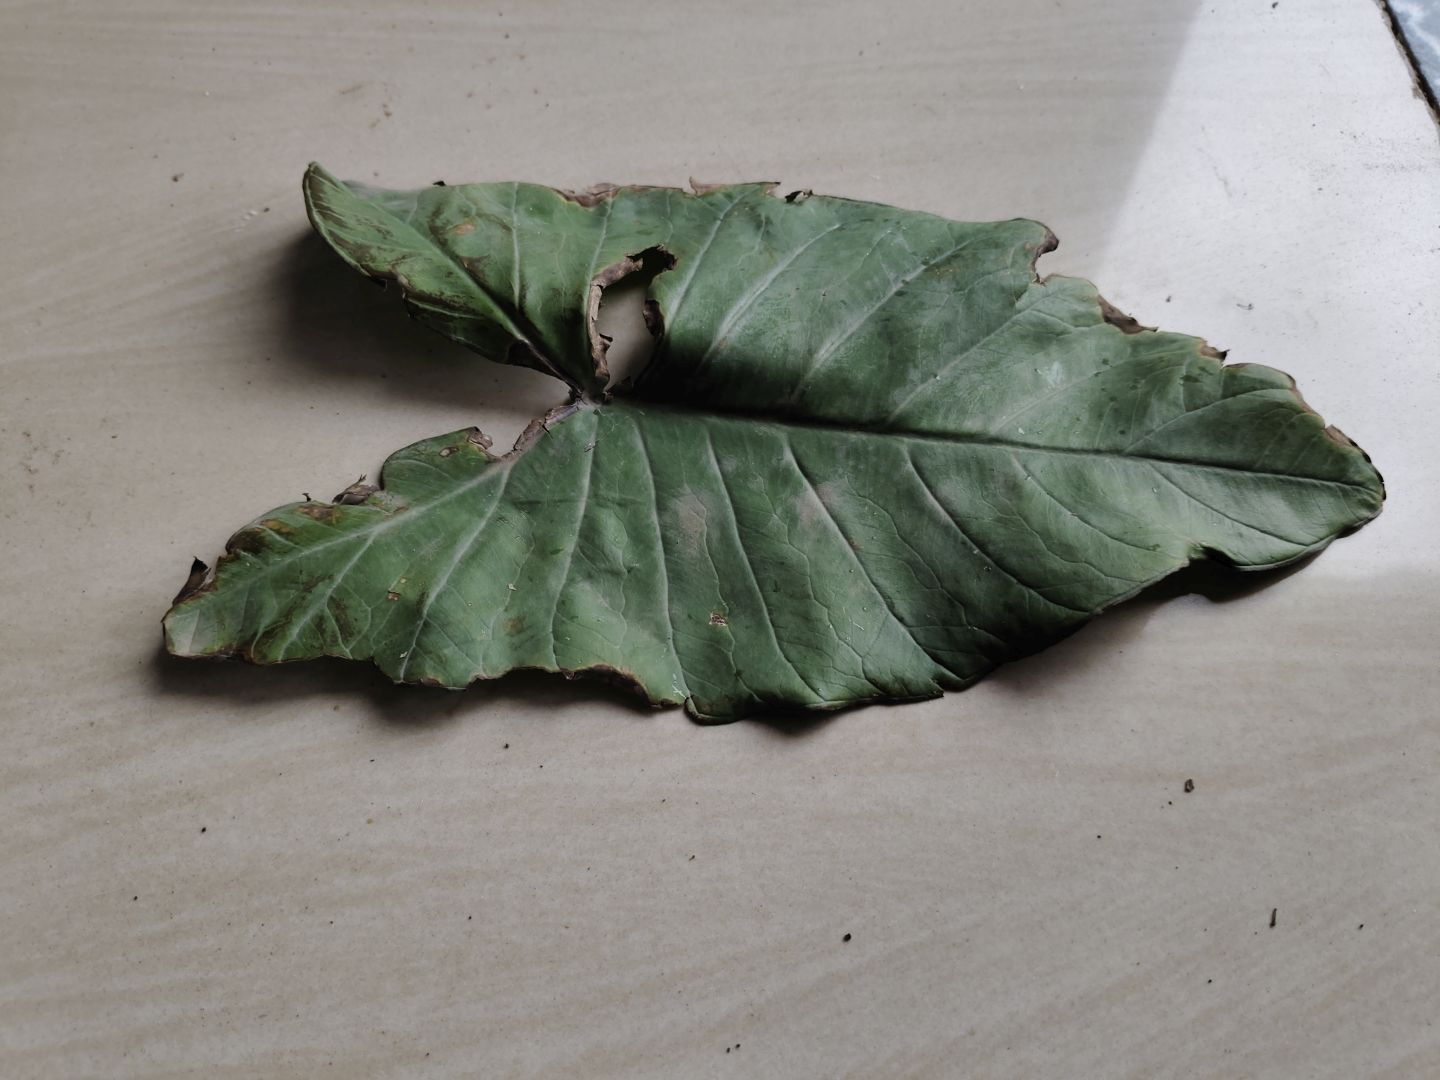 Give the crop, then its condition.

taro, leaf blight
